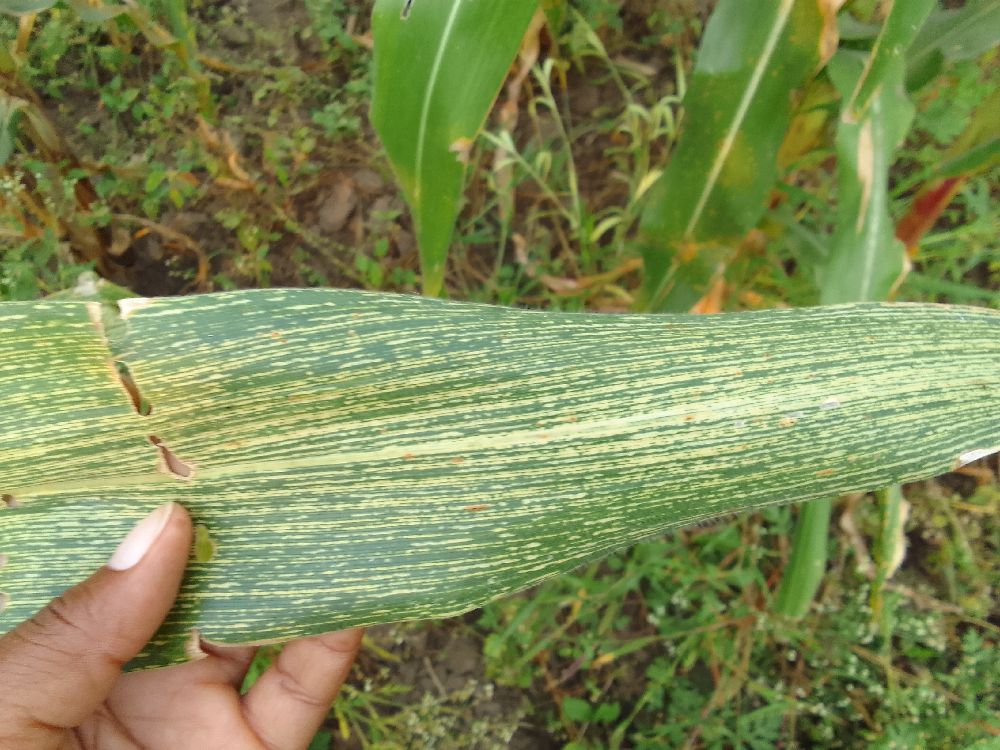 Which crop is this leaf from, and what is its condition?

maize, maize streak virus
